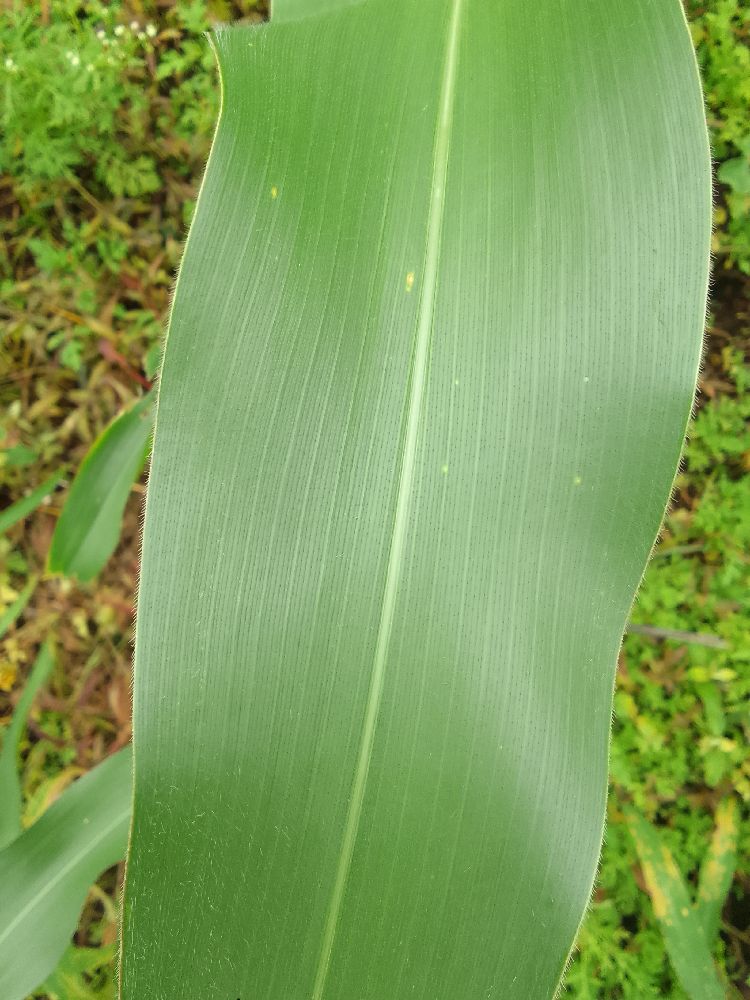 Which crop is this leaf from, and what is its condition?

maize, healthy
